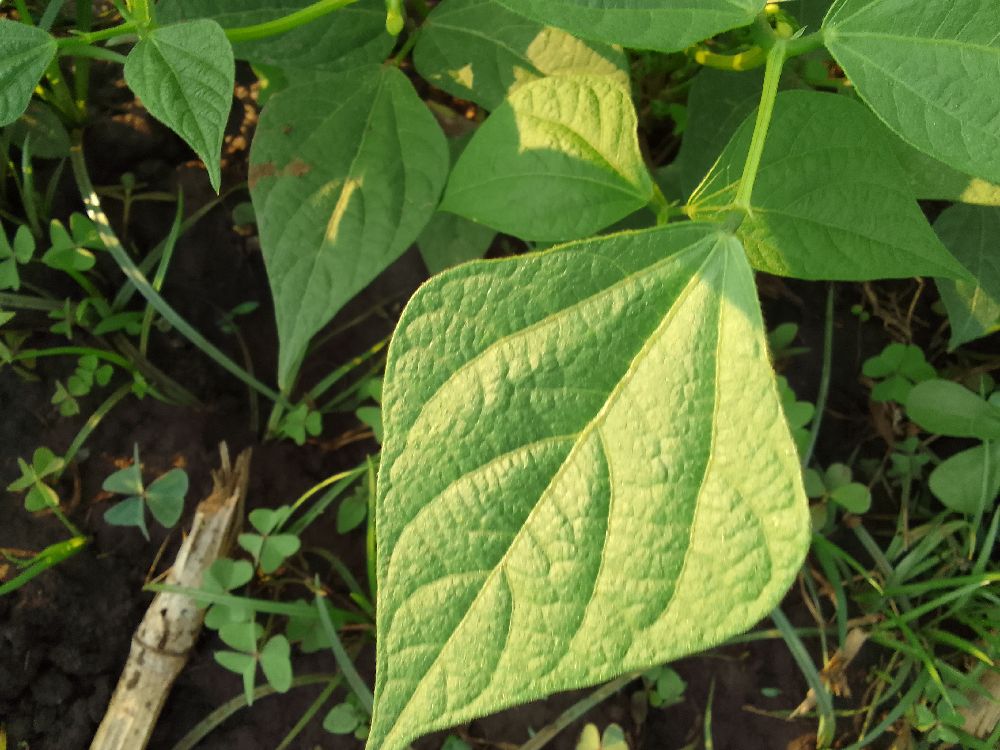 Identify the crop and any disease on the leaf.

common bean, healthy
